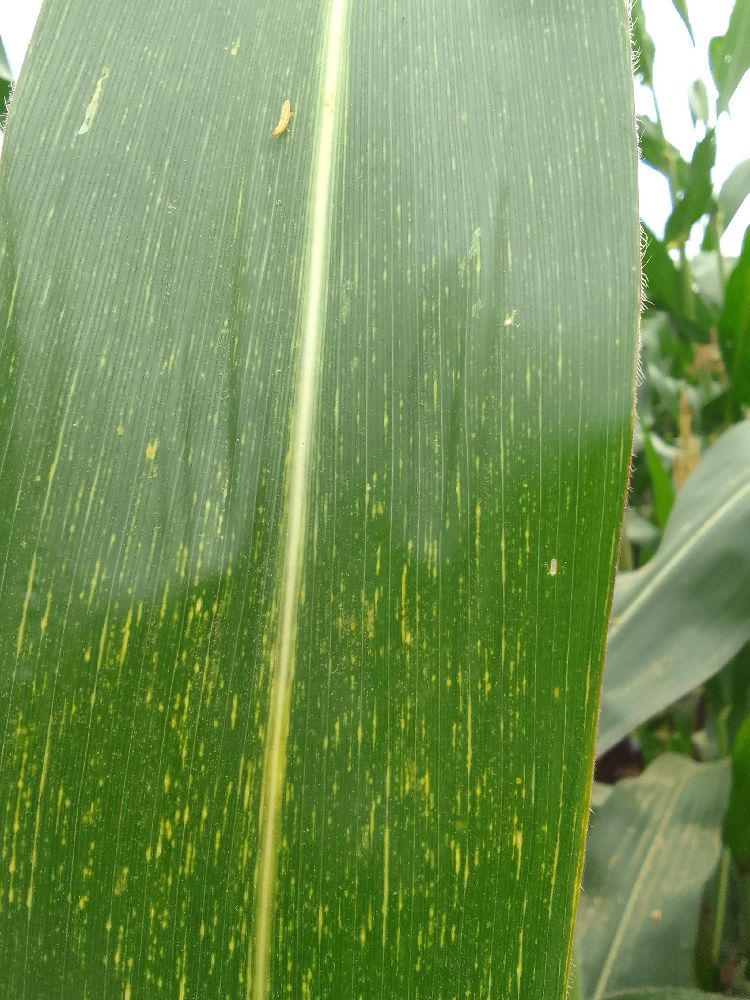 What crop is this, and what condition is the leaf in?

maize, maize streak virus
